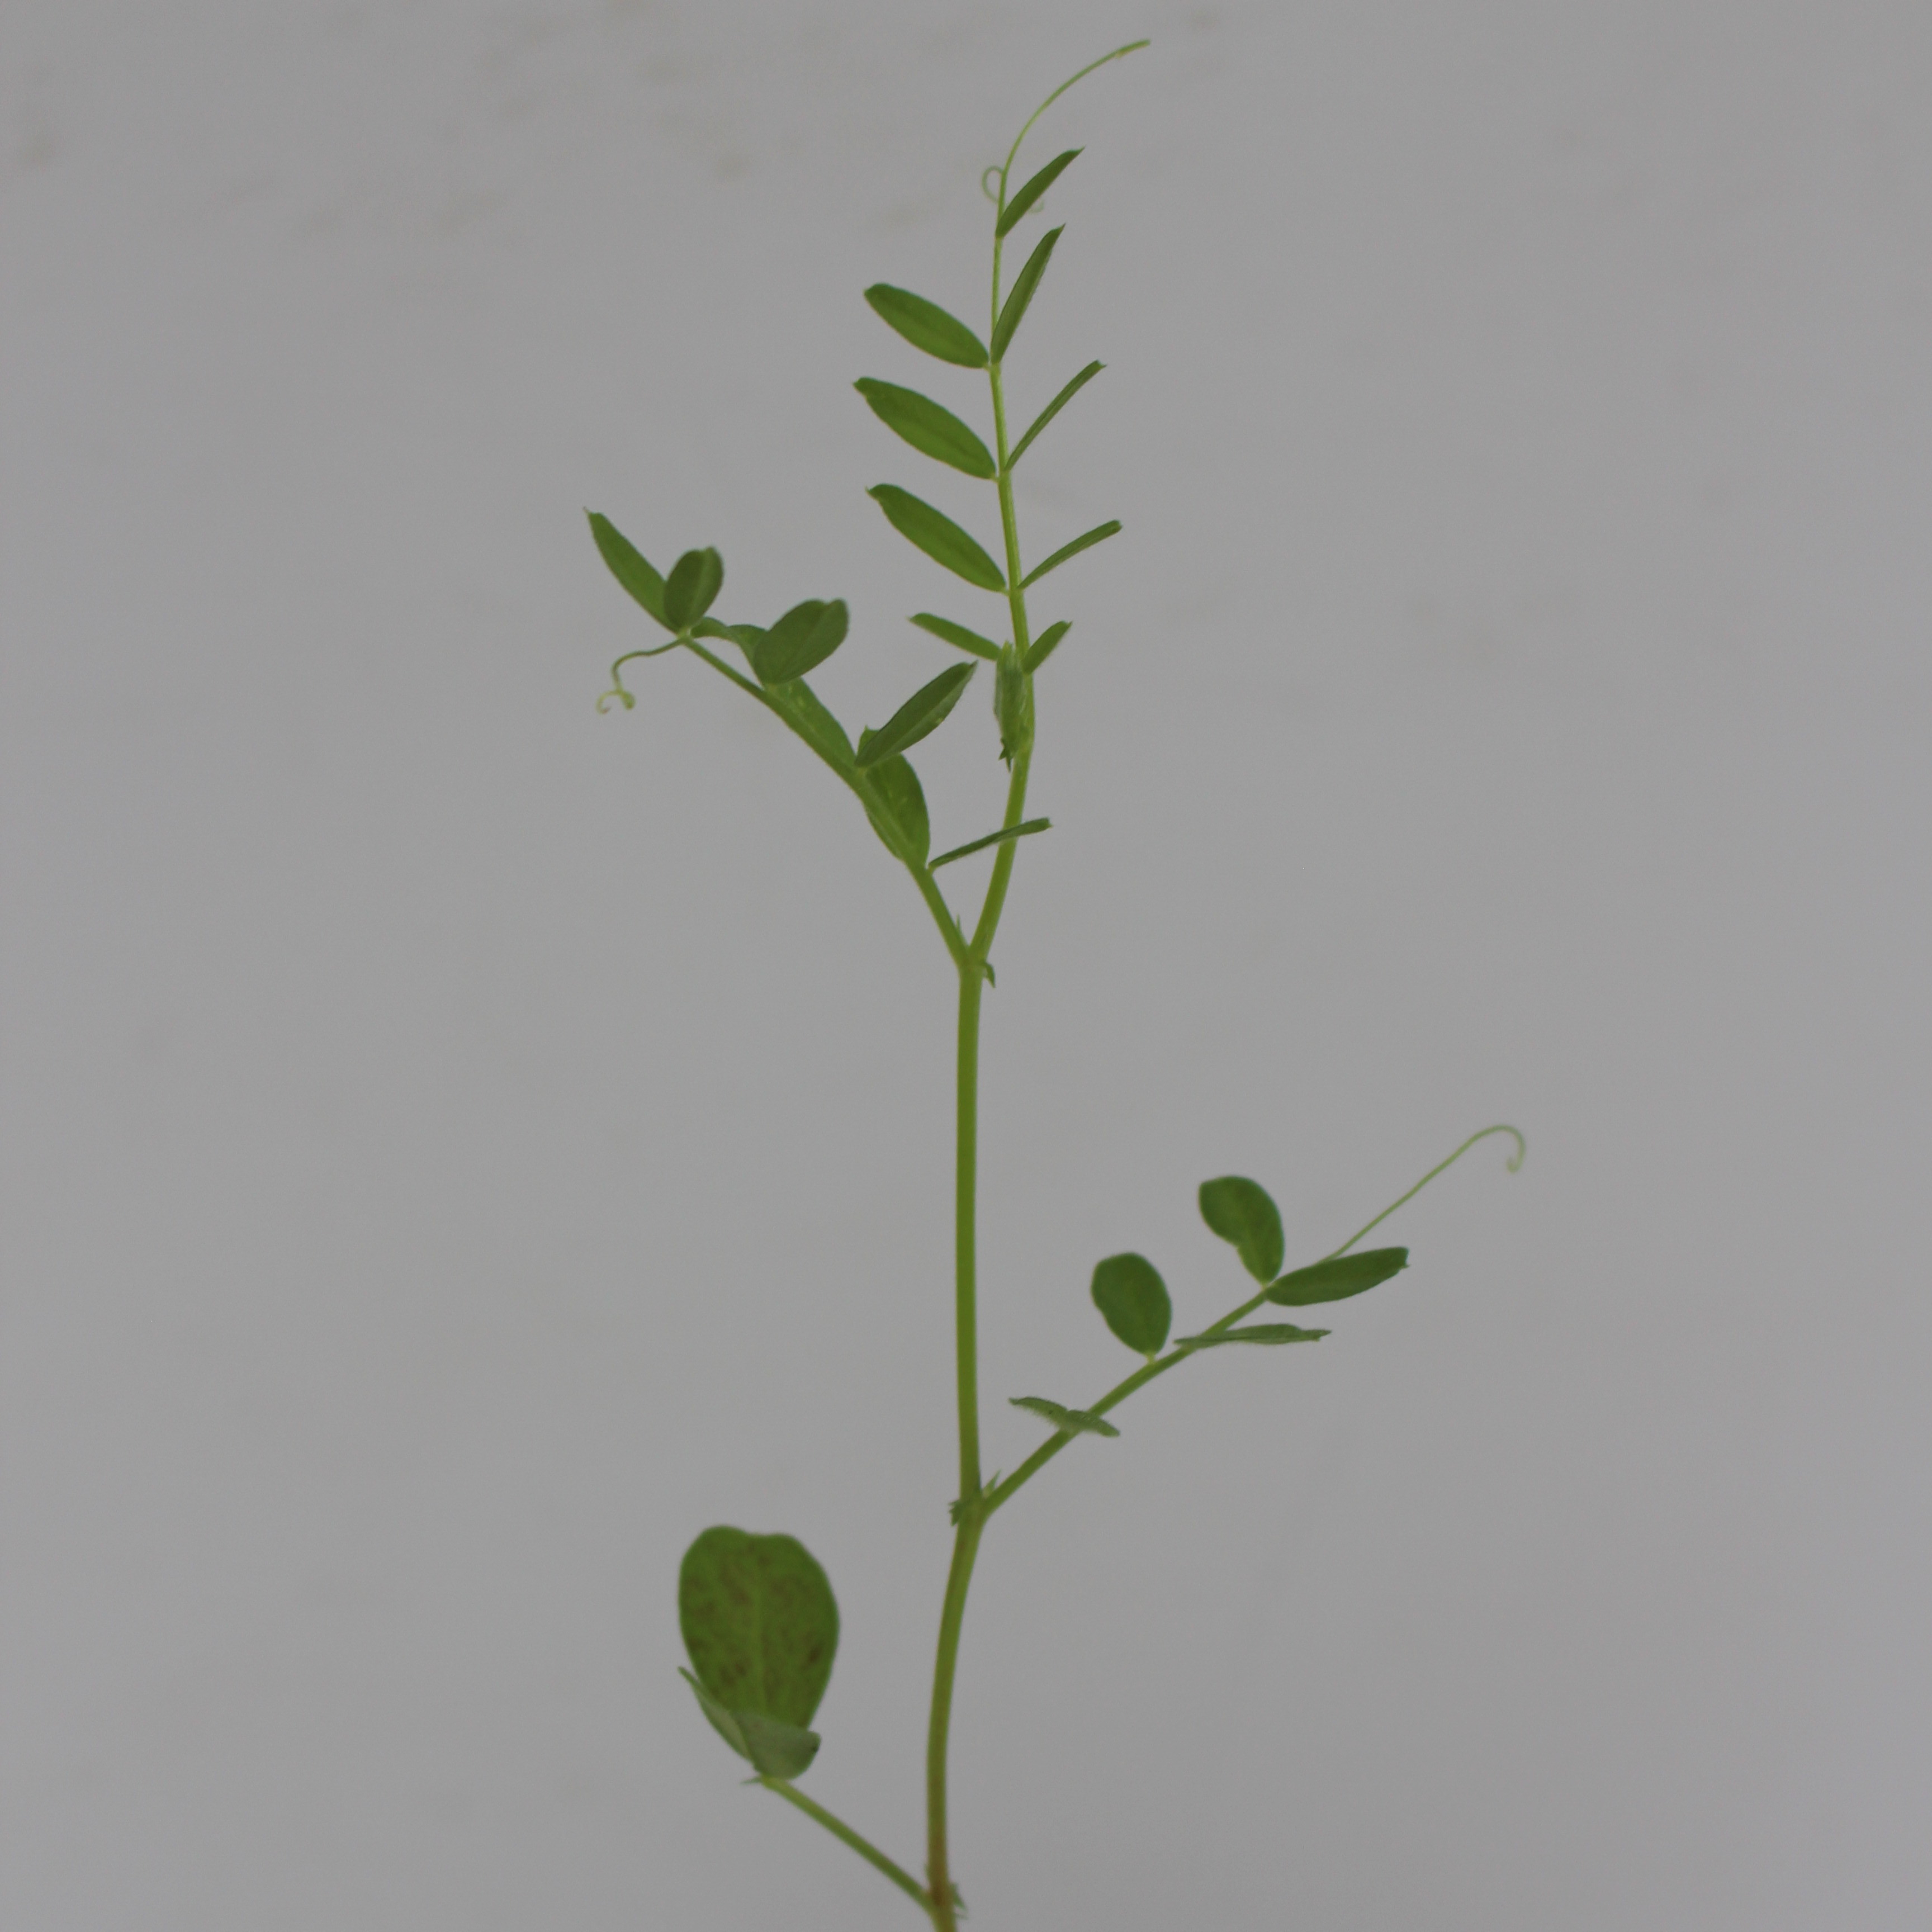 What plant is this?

Vicia sativa
